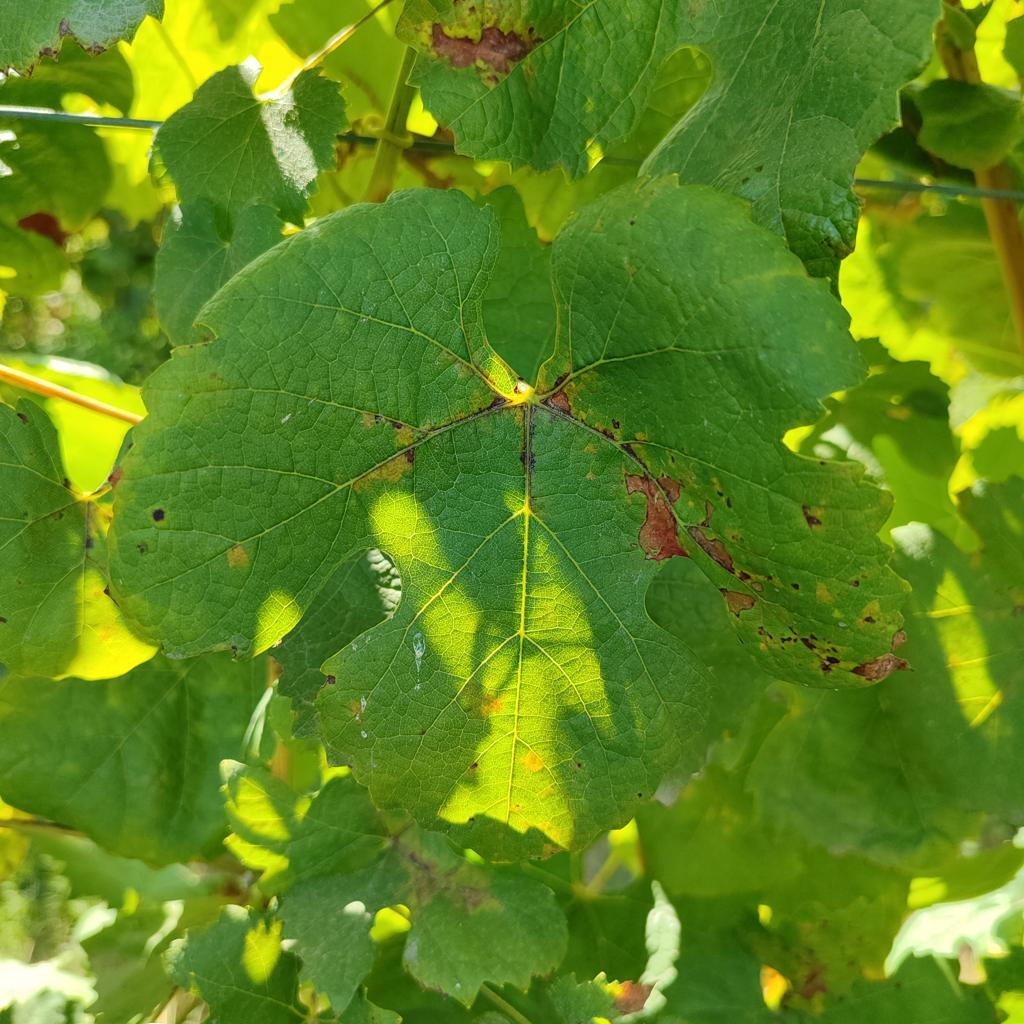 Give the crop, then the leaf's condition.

grapevine, downy mildew
